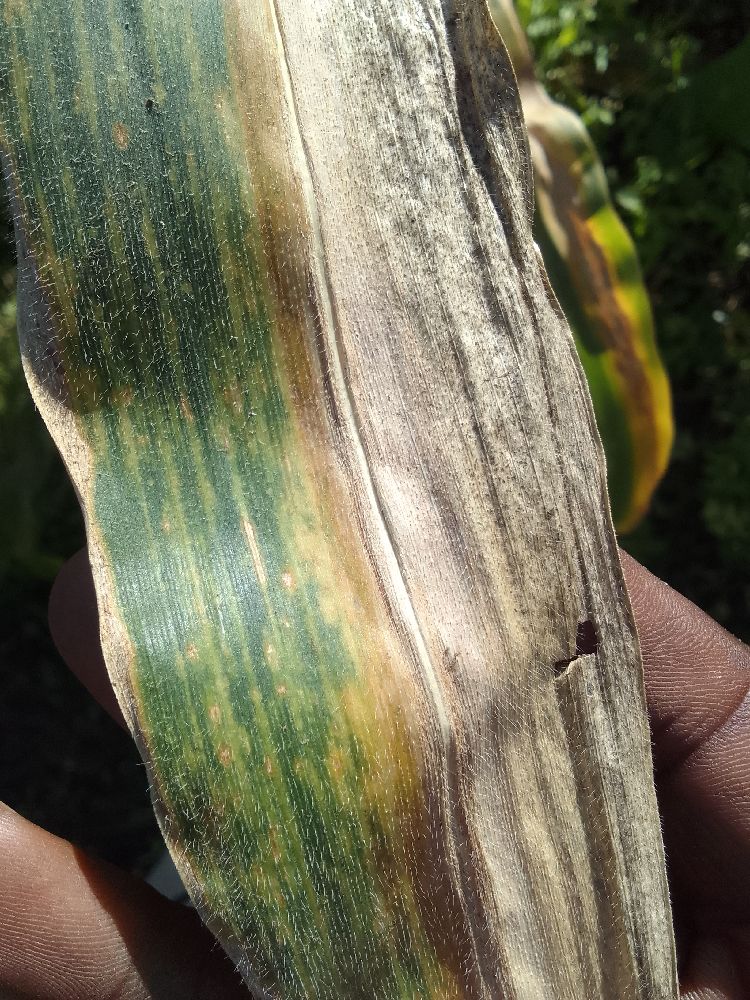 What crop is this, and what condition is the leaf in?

maize, maize lethal necrosis
